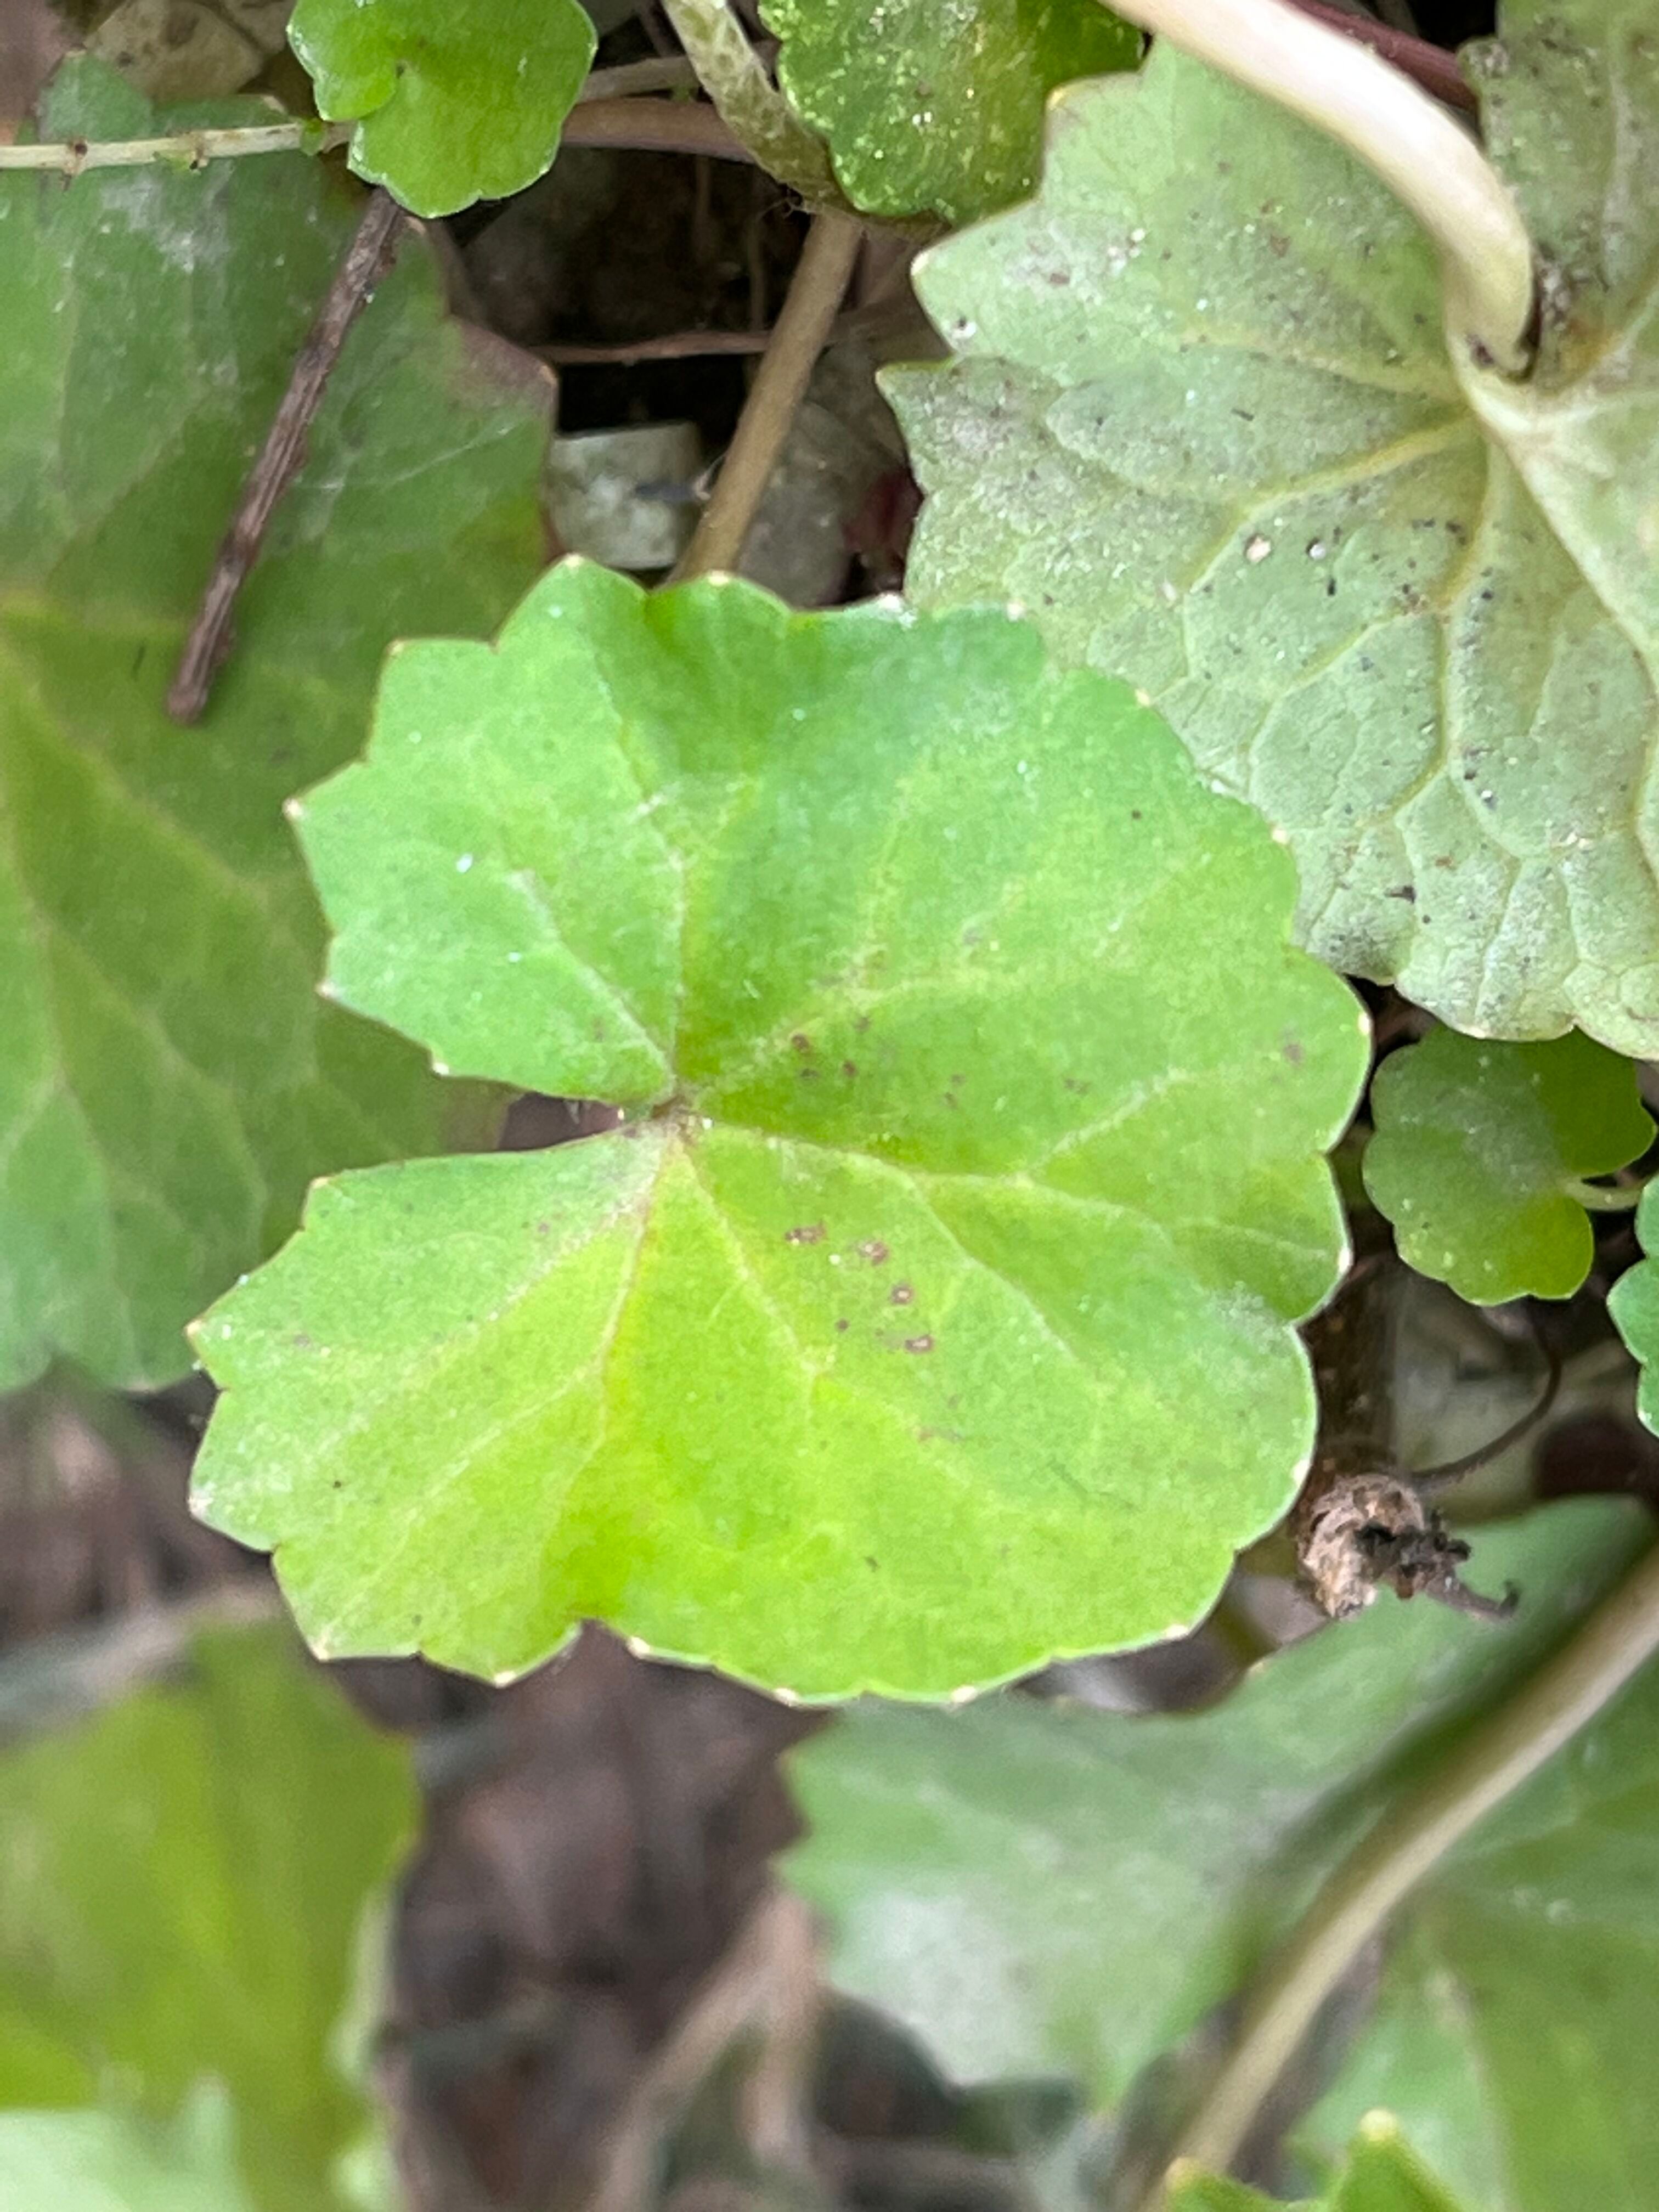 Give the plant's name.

thankuni
